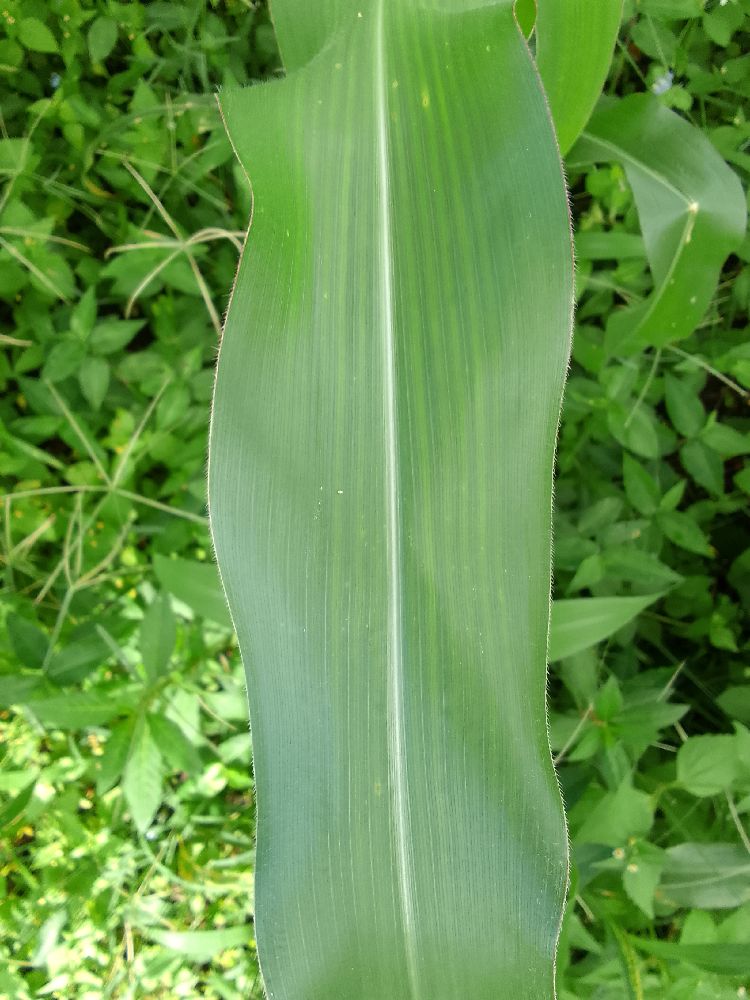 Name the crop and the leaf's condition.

maize, healthy
